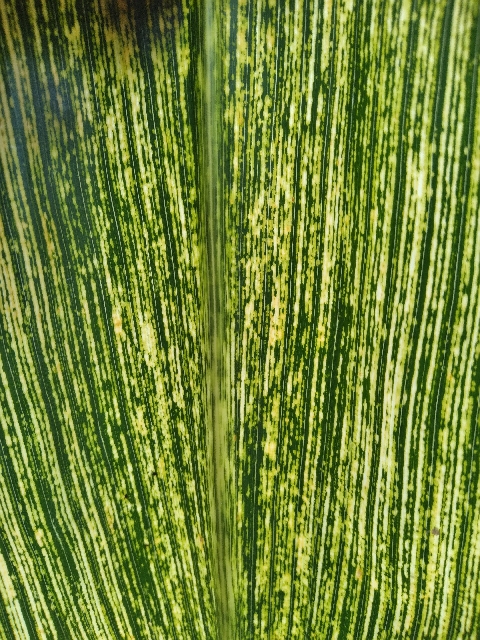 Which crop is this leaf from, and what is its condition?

maize, maize streak virus
